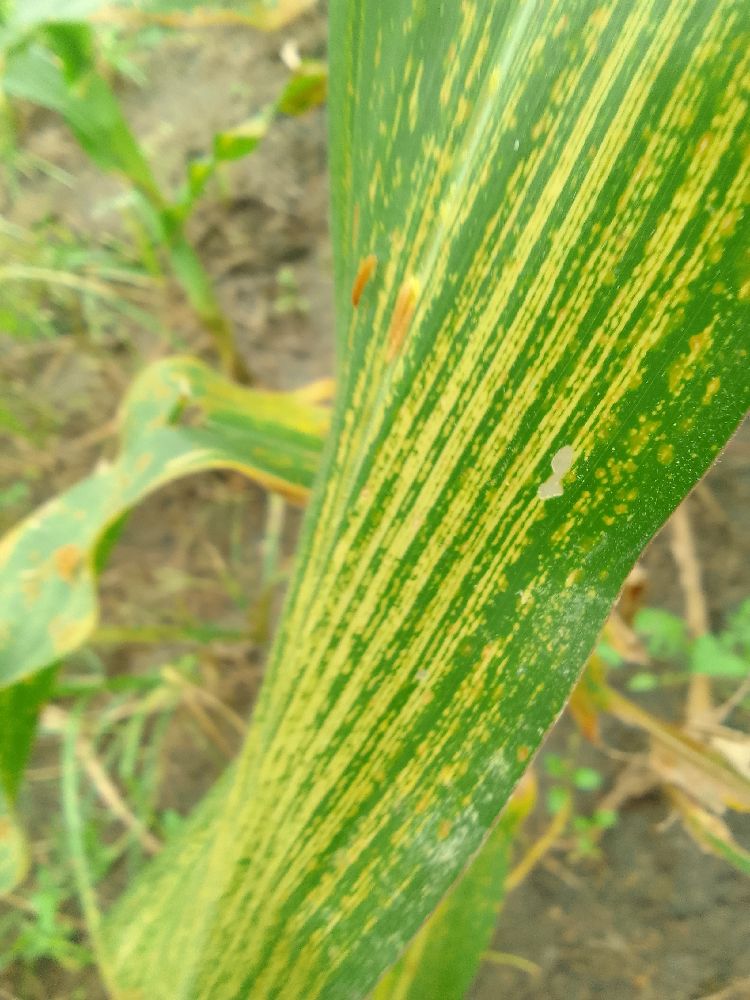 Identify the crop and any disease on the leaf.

maize, maize streak virus
